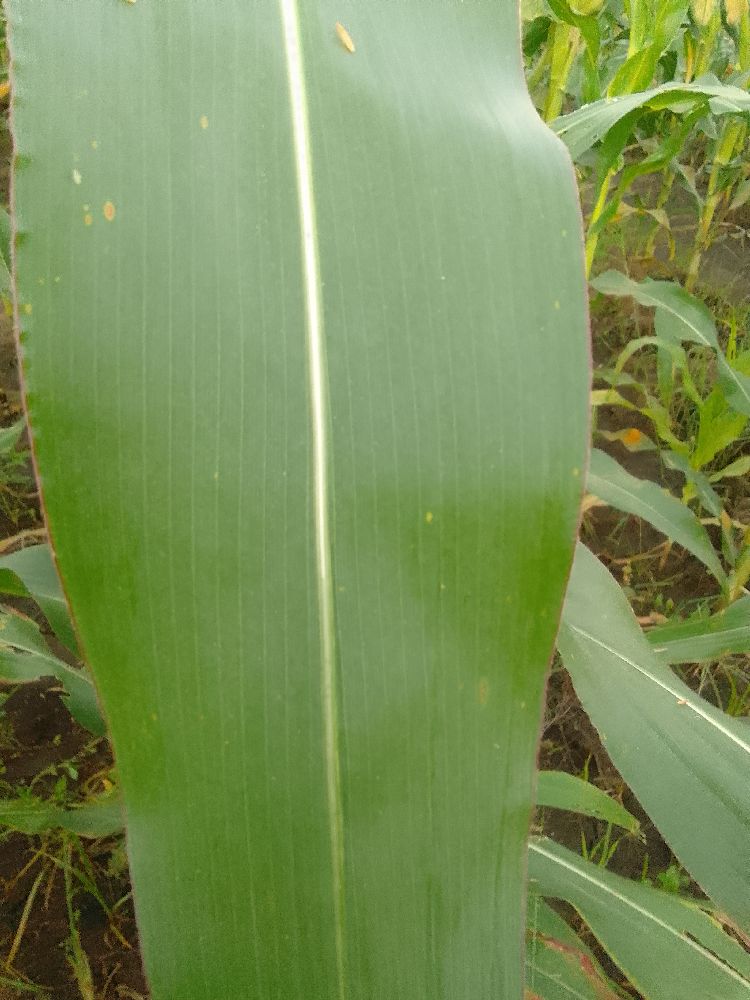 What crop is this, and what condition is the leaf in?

maize, healthy
